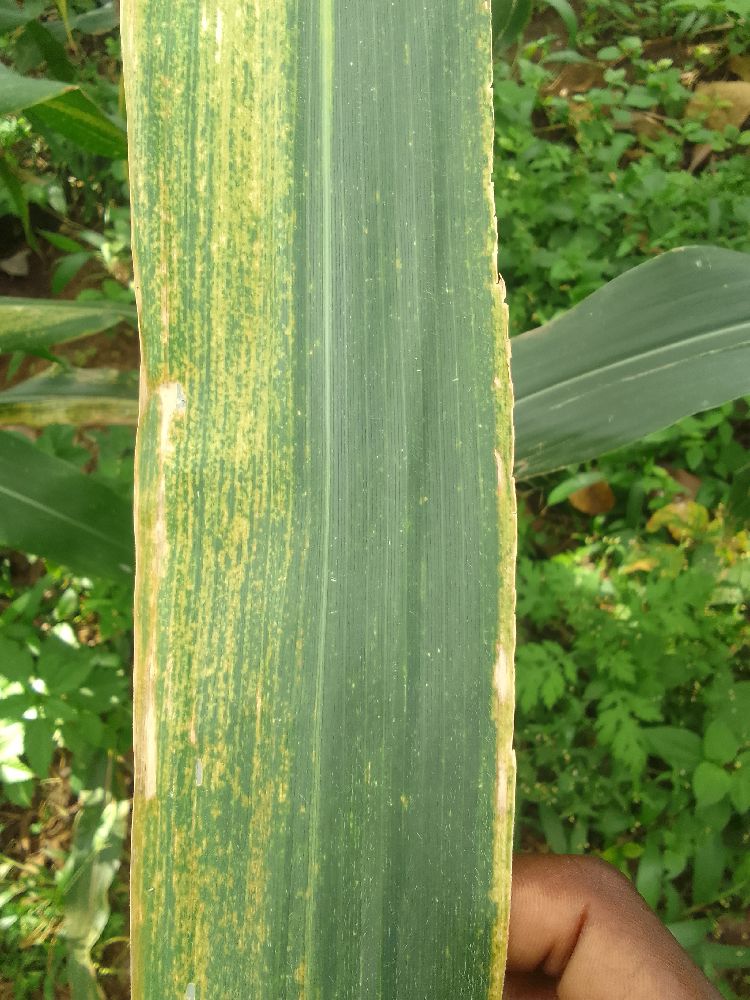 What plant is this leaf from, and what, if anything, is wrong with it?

maize, maize lethal necrosis
